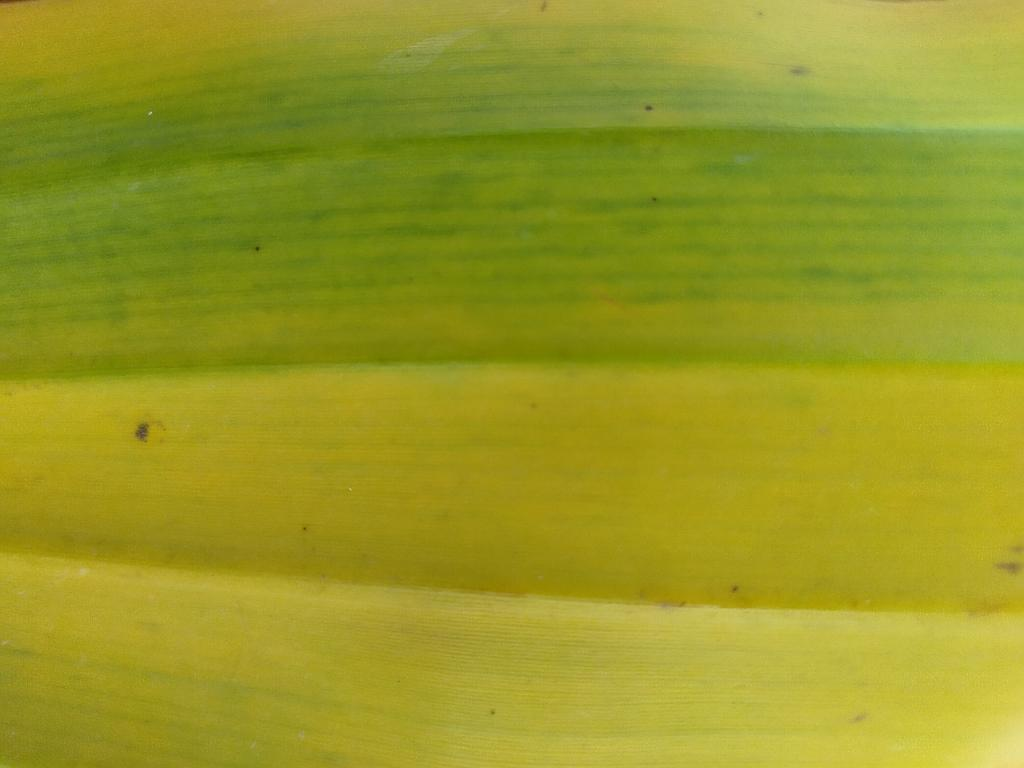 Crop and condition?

banana, fusarium wilt race 1
